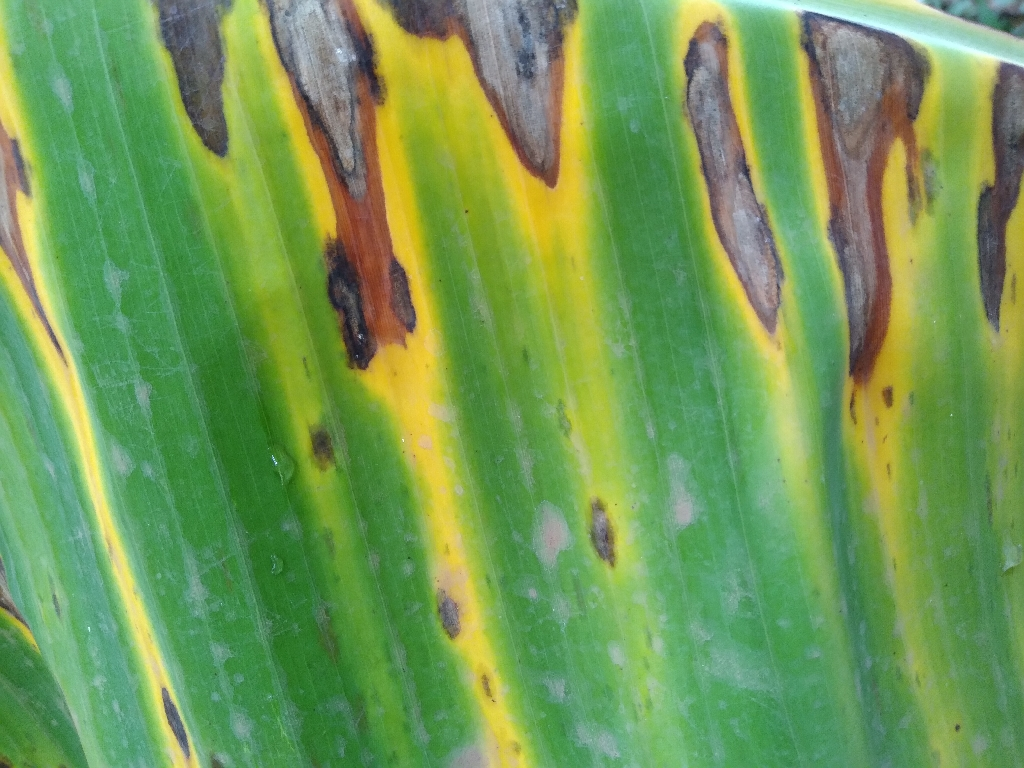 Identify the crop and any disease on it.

banana, black sigatoka
